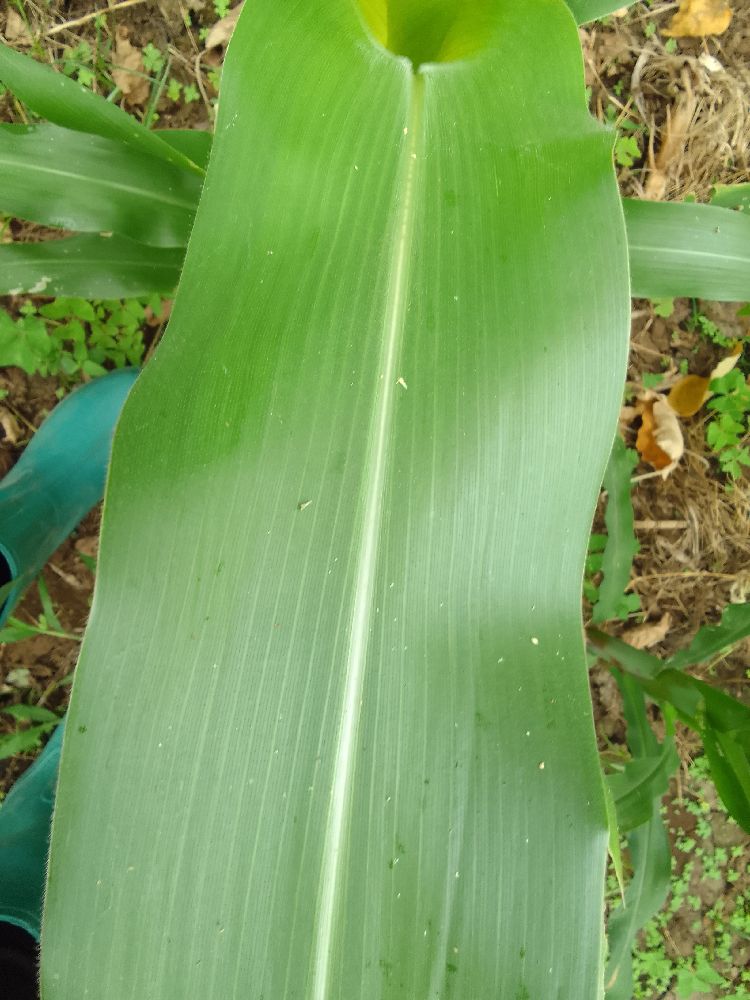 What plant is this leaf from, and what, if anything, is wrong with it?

maize, healthy
